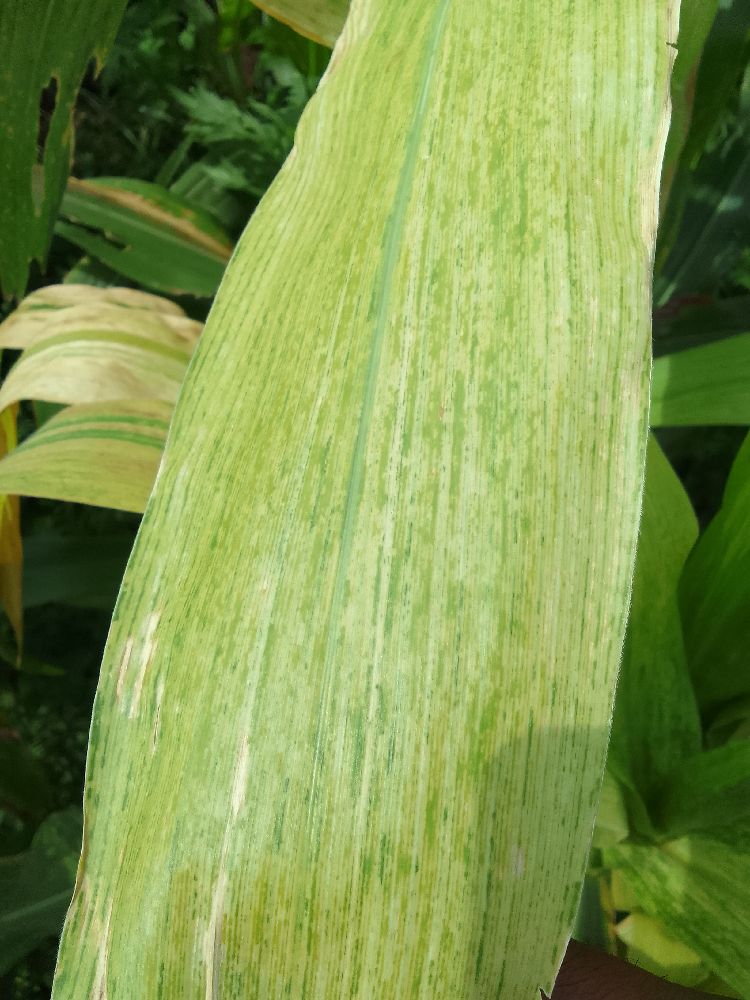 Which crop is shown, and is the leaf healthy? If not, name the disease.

maize, maize lethal necrosis
